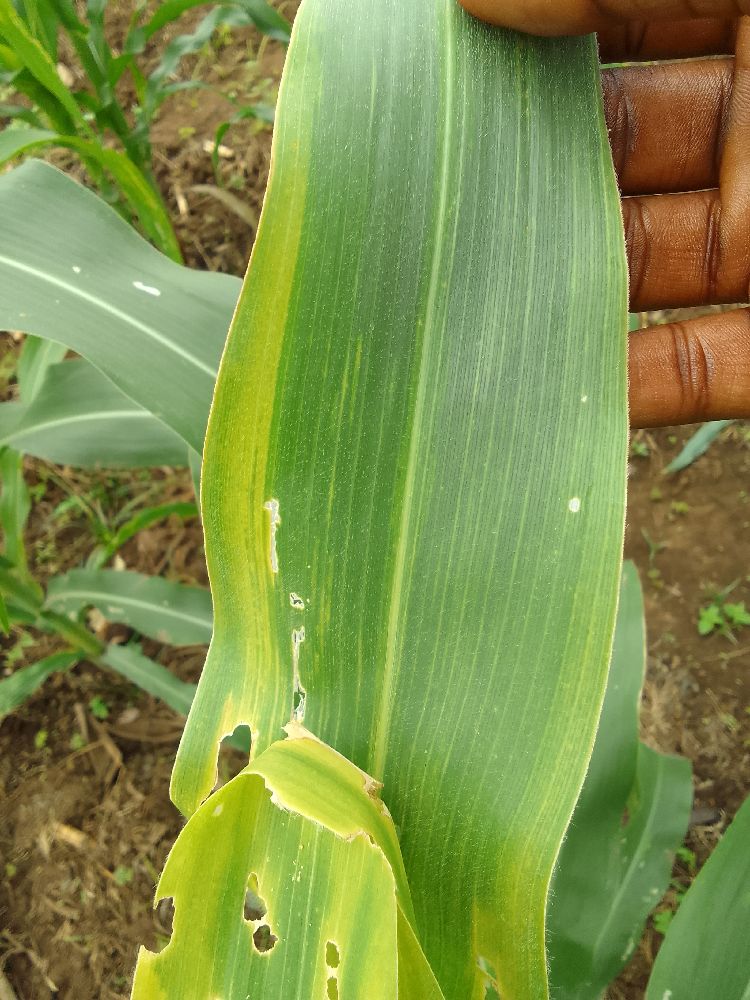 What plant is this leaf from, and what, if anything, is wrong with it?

maize, maize lethal necrosis
